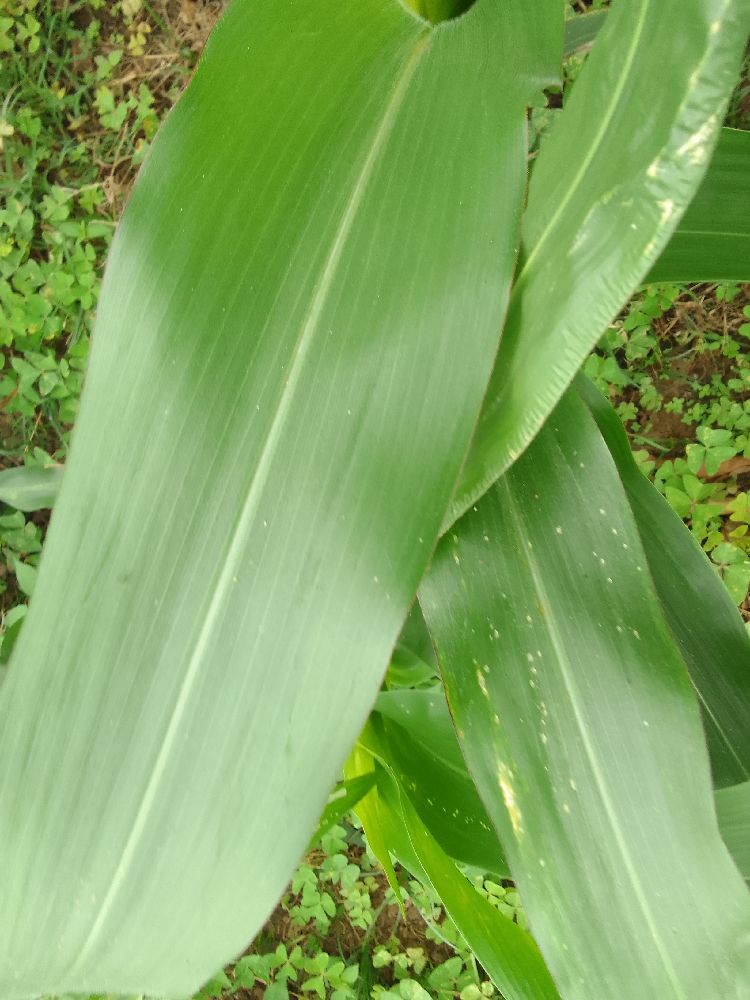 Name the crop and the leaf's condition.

maize, healthy
